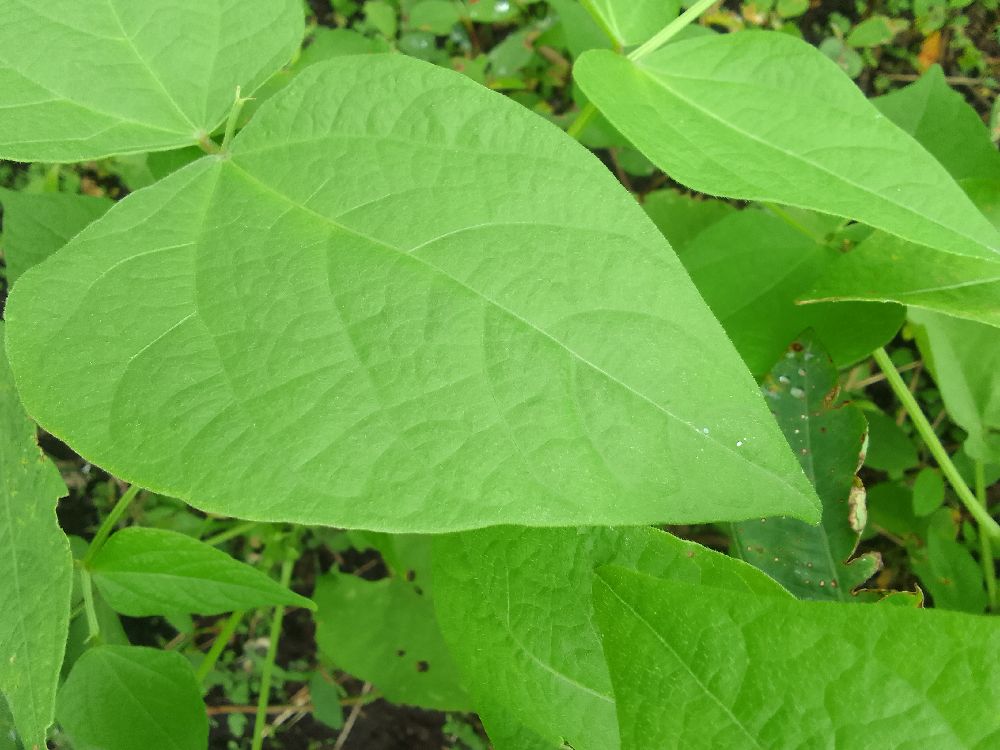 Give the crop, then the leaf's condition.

common bean, healthy
